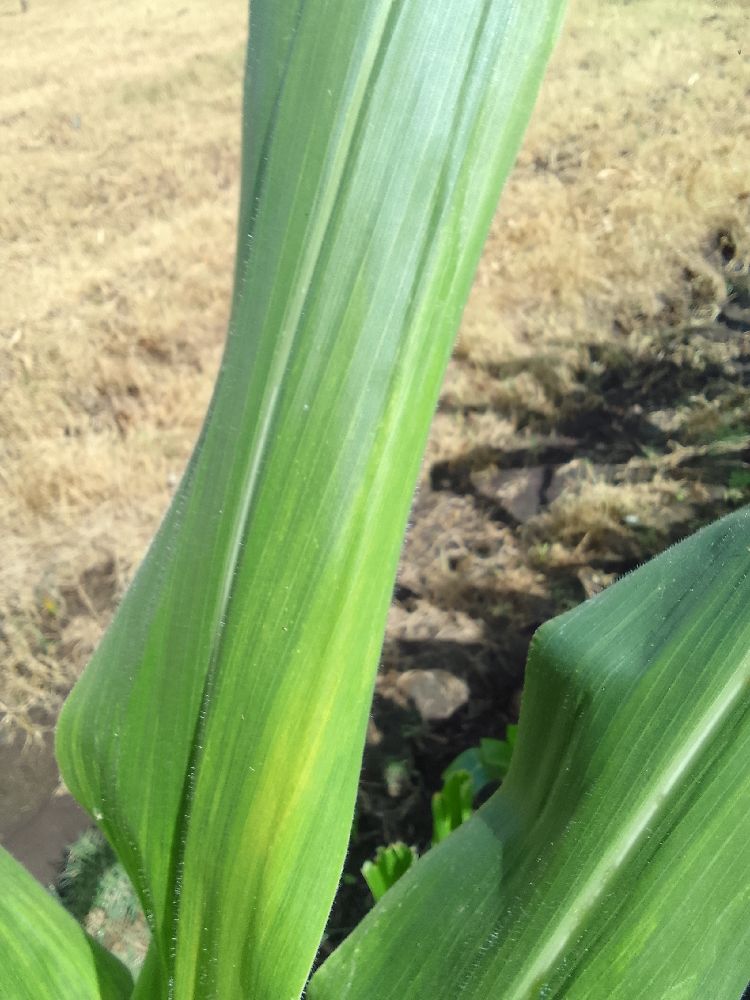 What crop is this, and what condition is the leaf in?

maize, maize lethal necrosis
